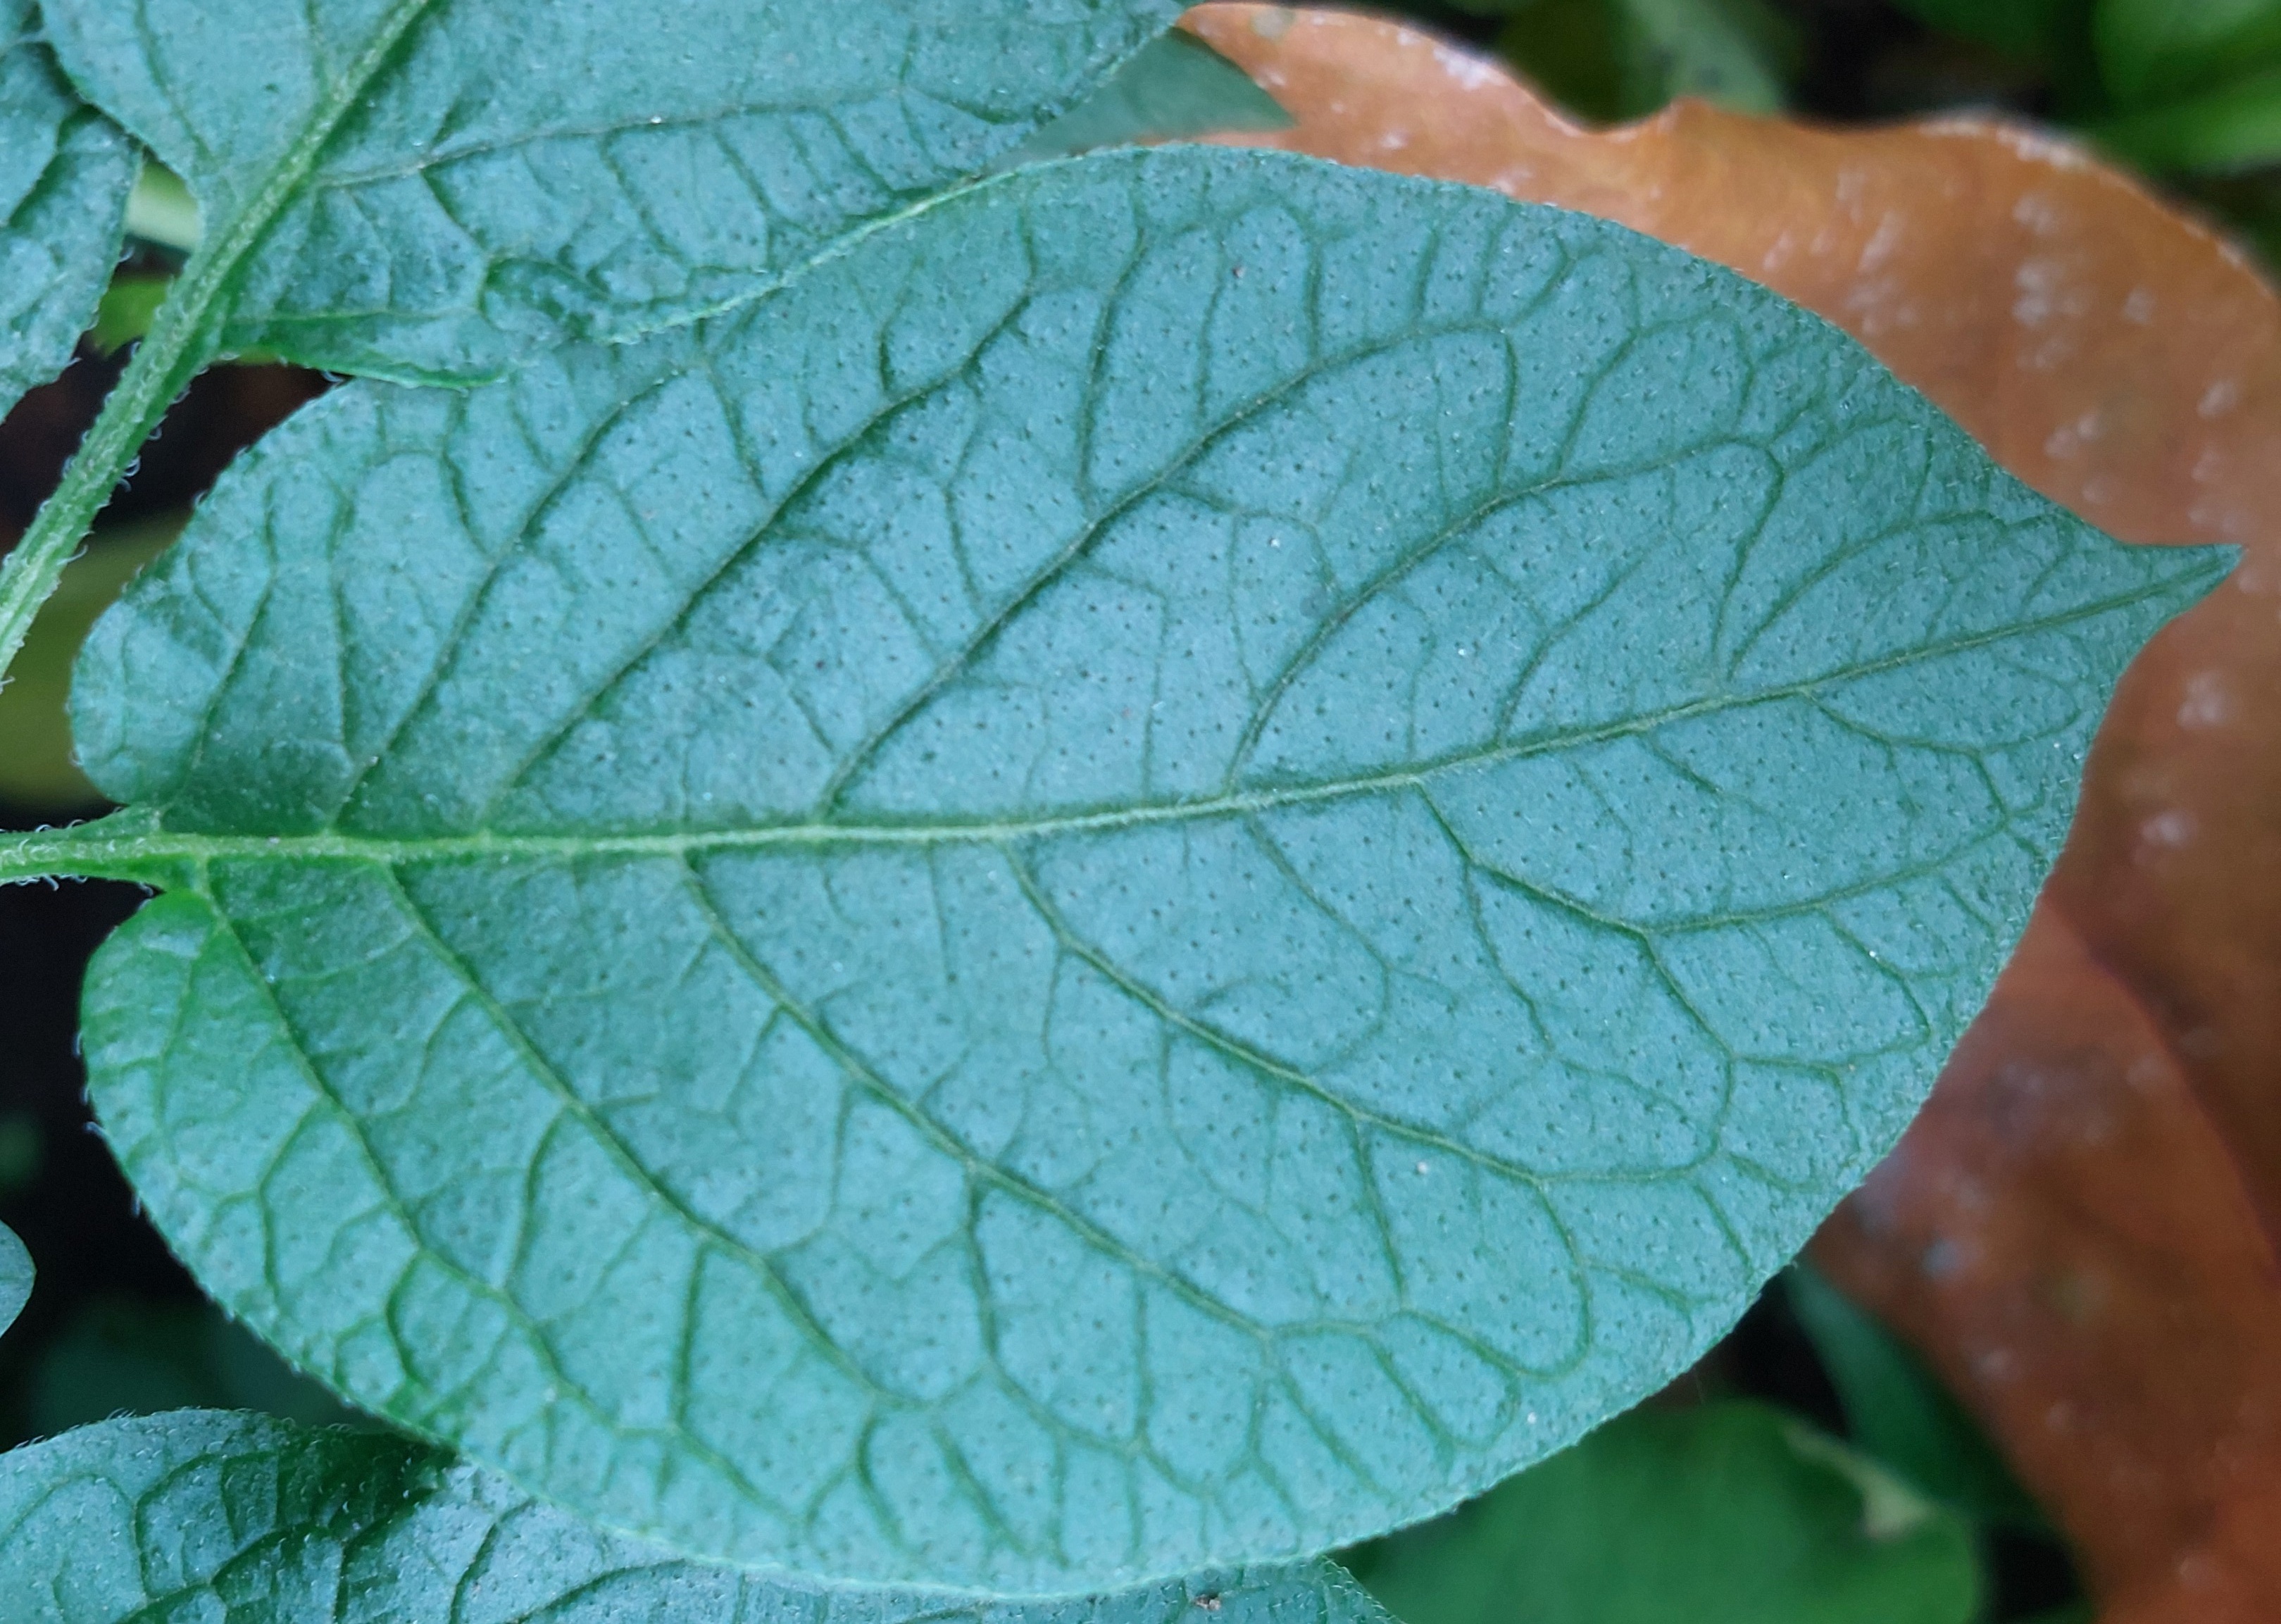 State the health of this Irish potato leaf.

healthy
